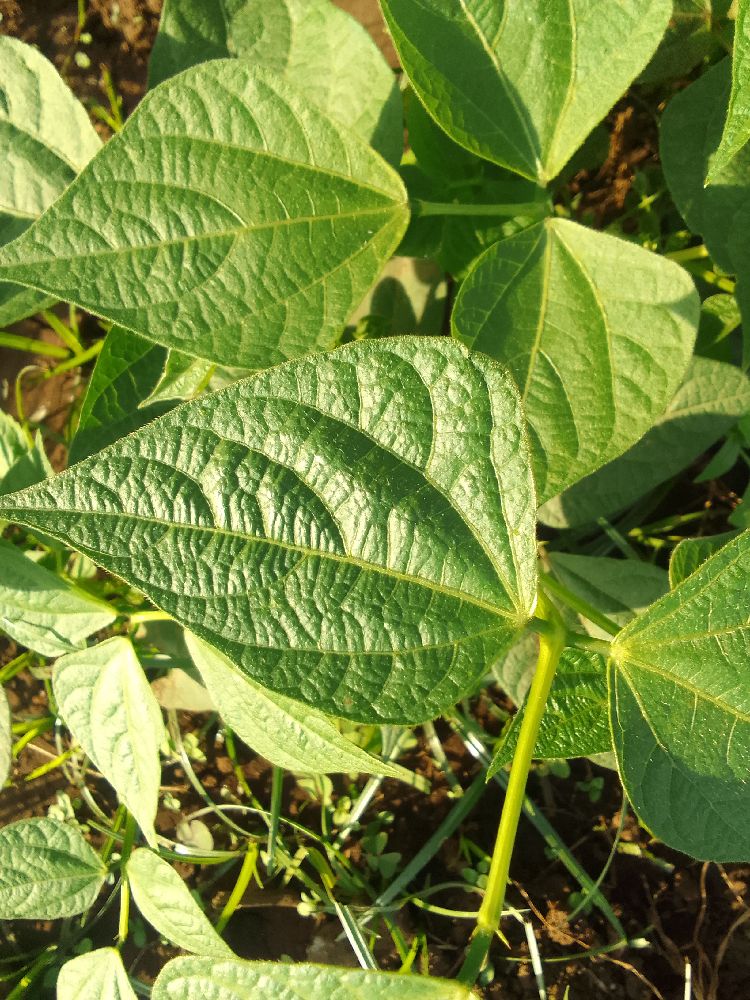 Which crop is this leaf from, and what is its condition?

common bean, healthy
